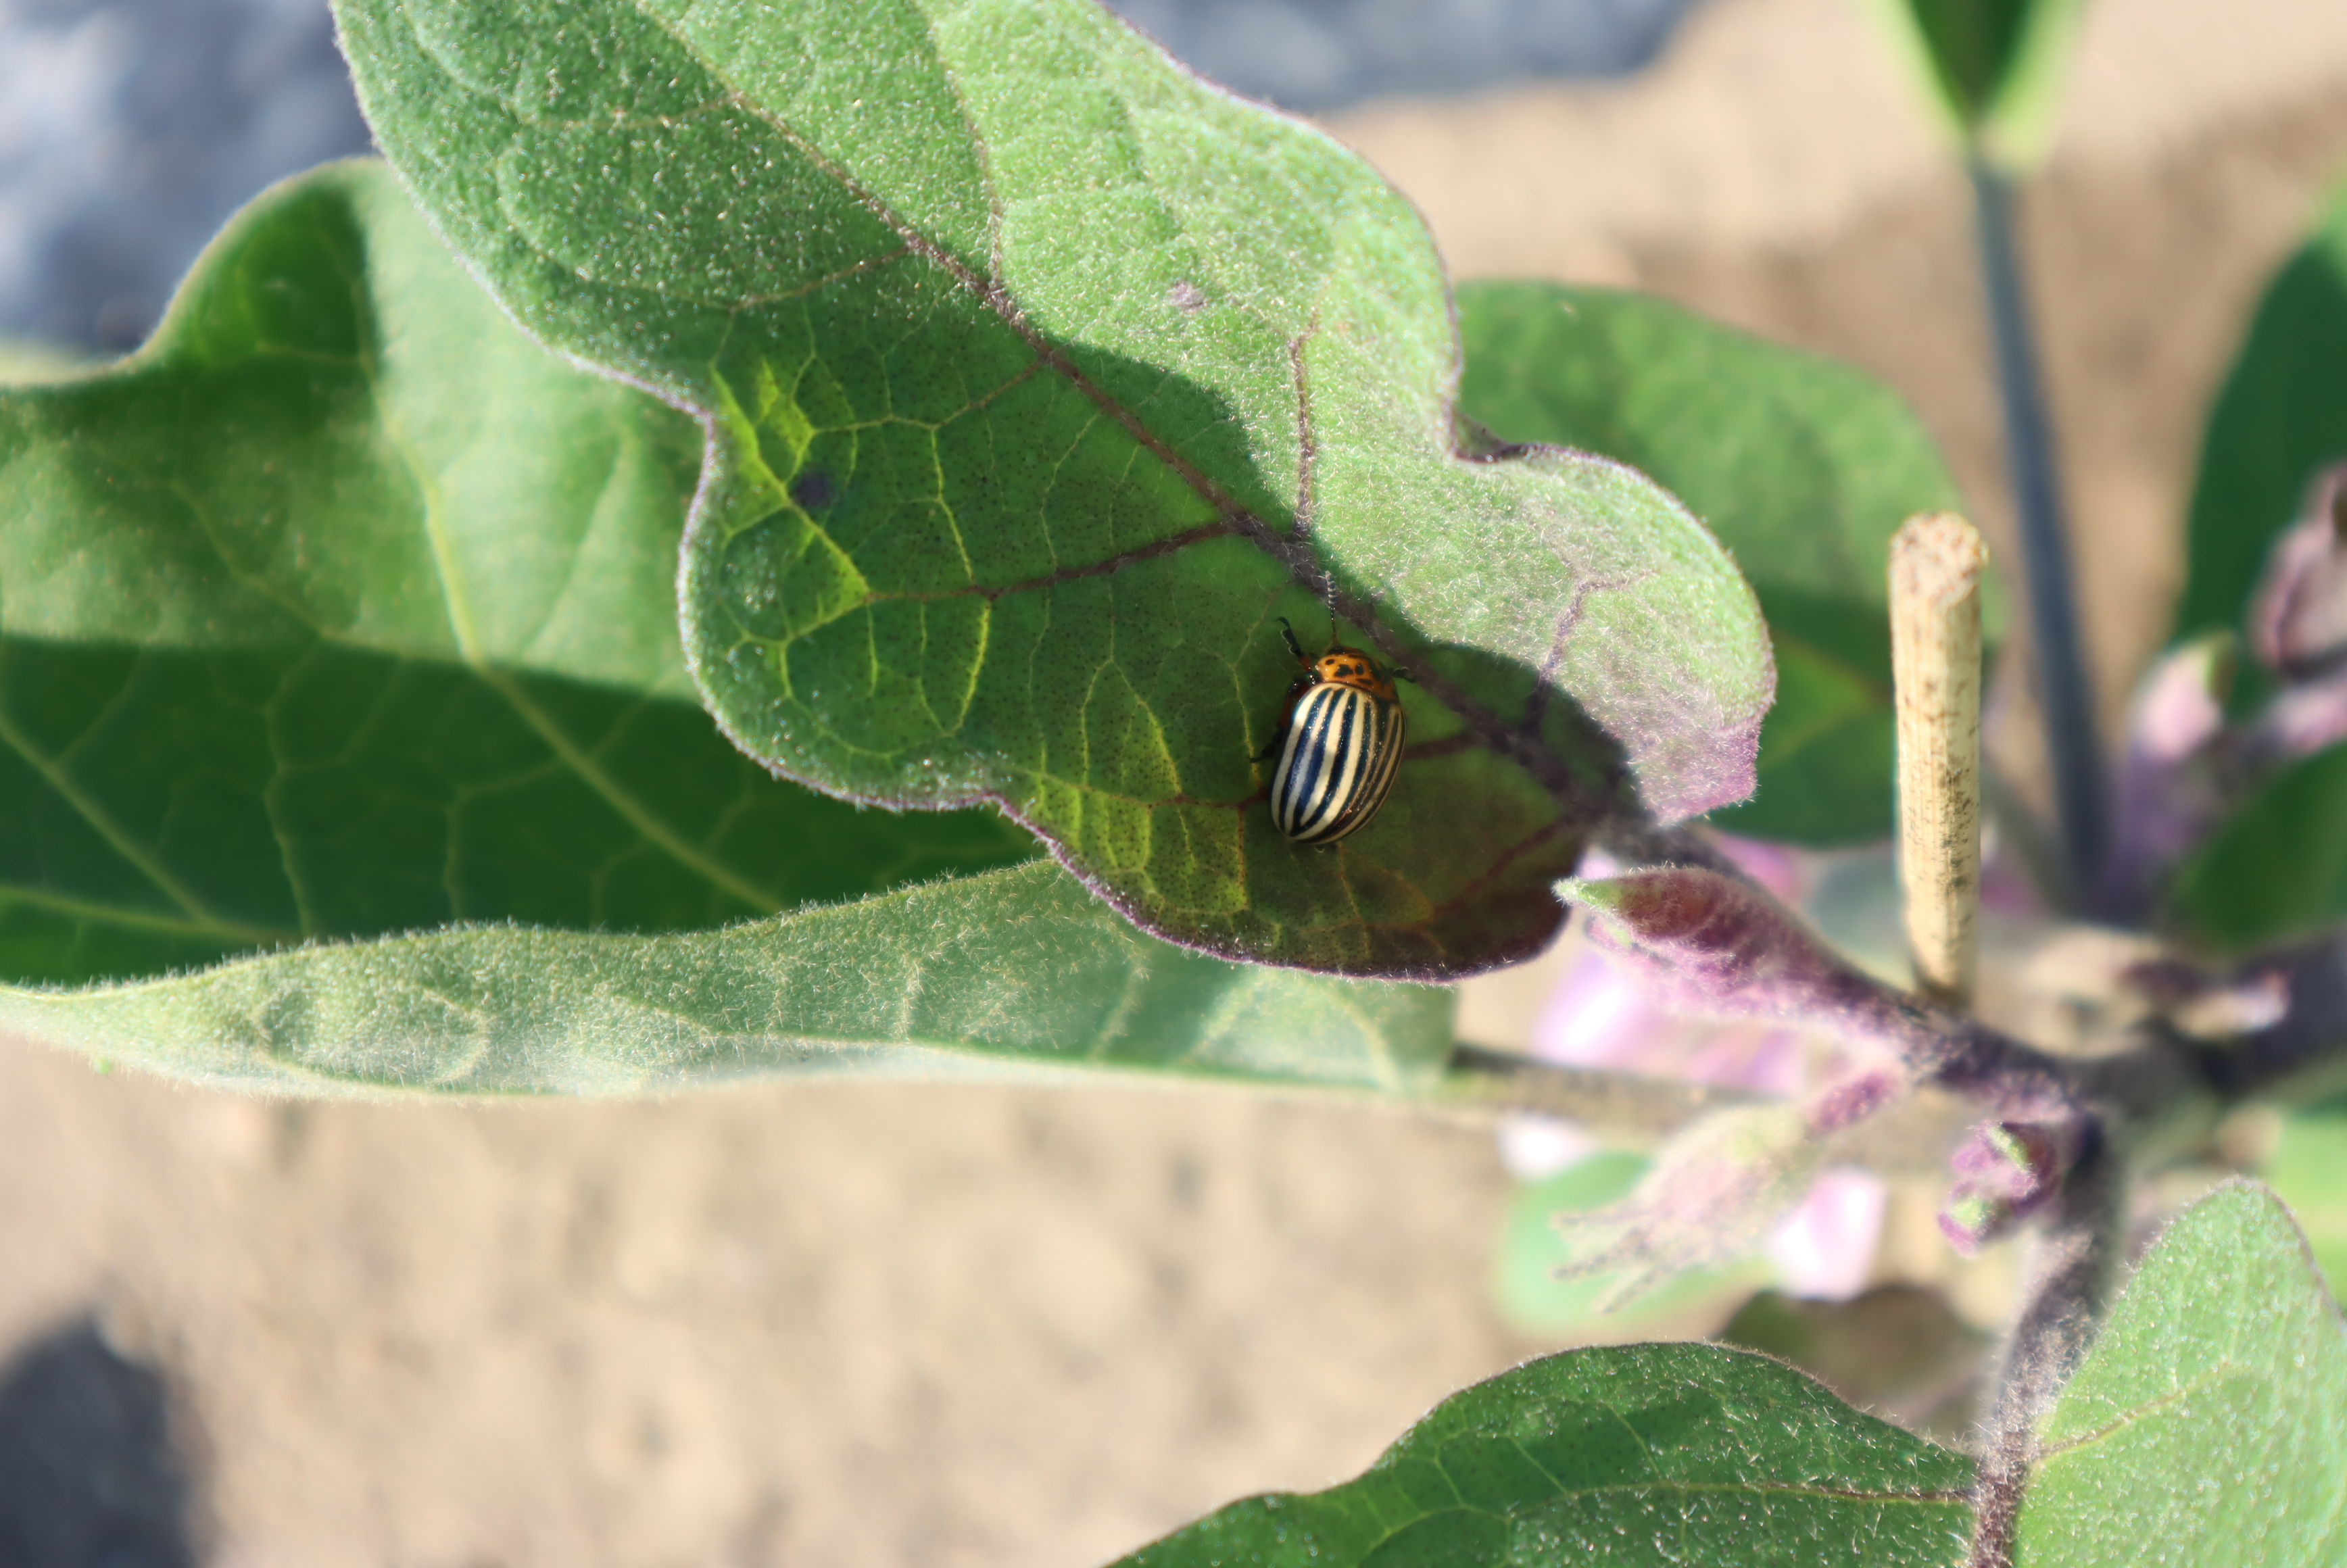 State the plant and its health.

aubergine, colorado potato beetle
